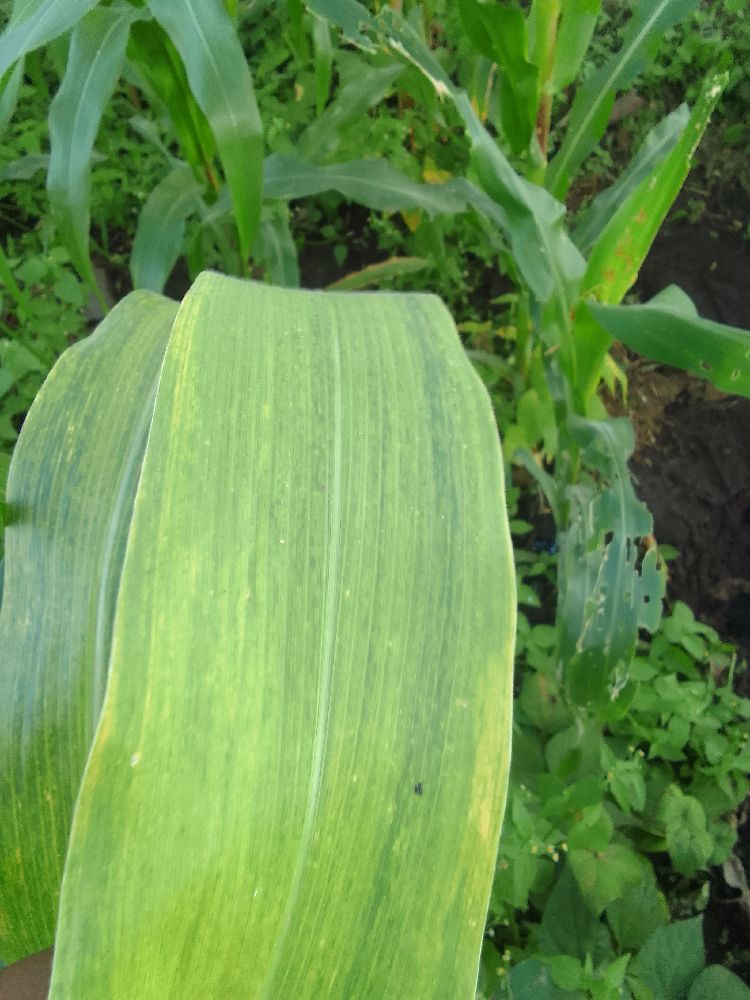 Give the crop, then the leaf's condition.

maize, maize lethal necrosis
